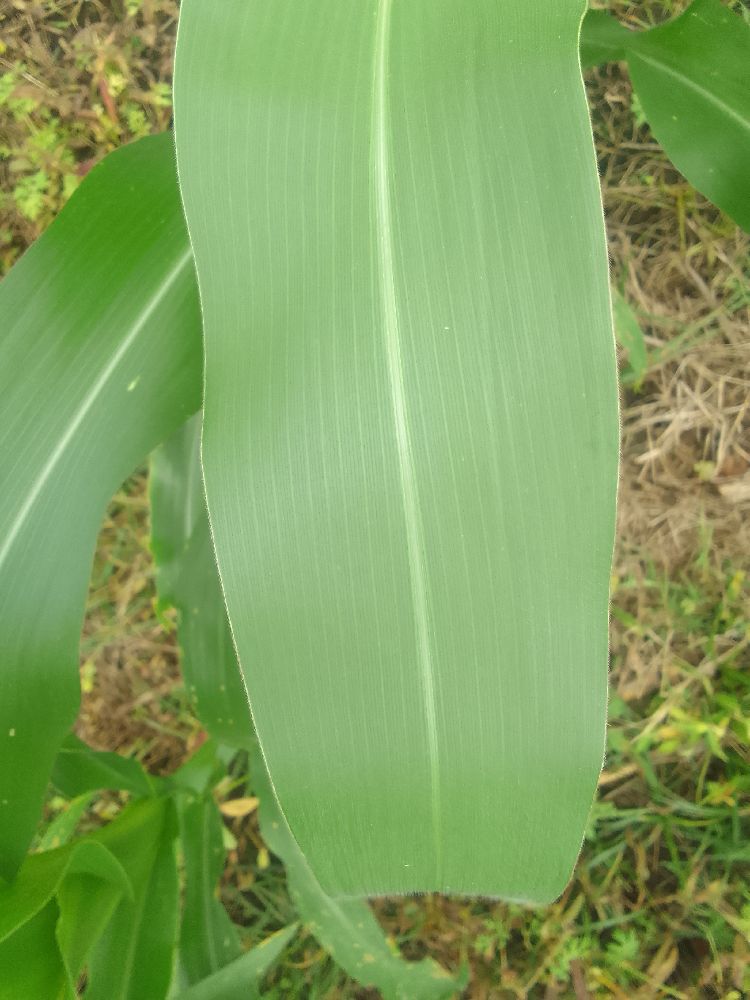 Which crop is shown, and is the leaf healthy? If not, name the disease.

maize, healthy
